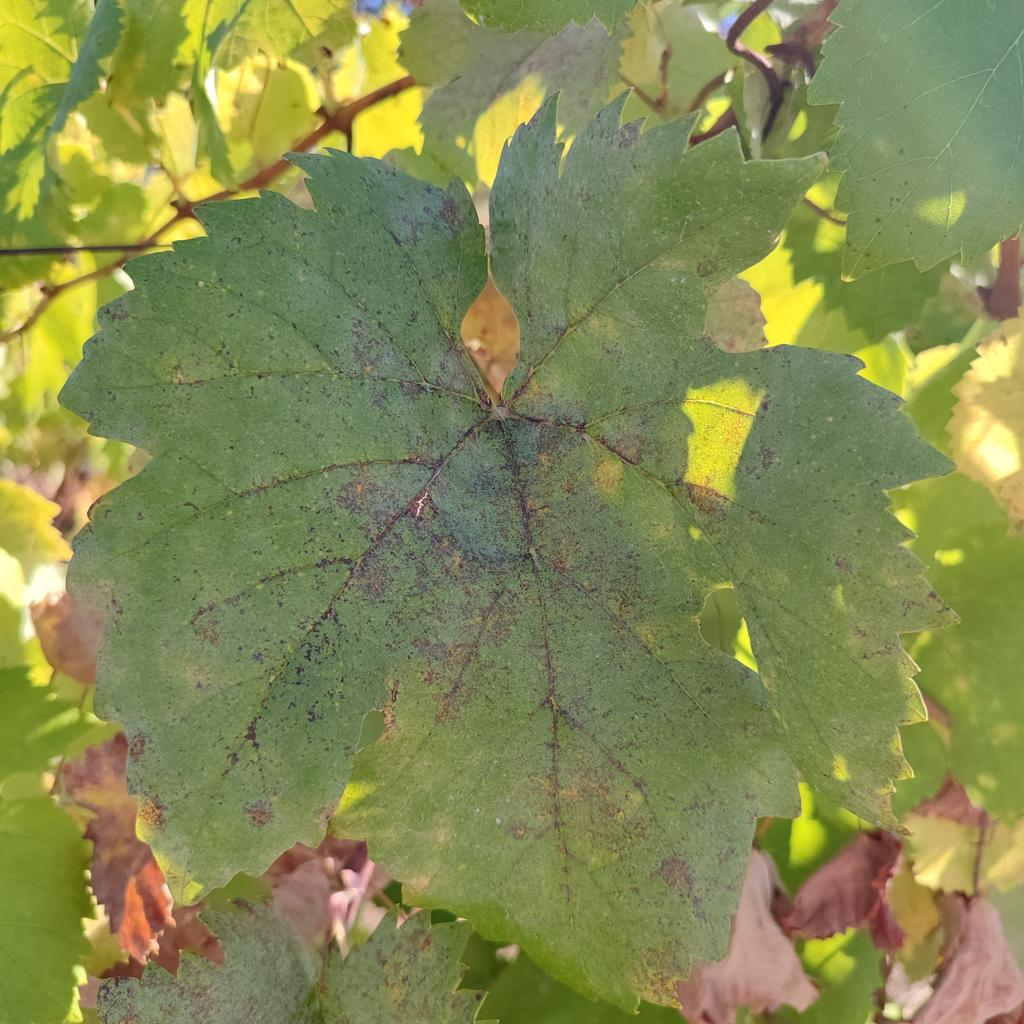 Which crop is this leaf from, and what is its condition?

grapevine, powdery mildew
